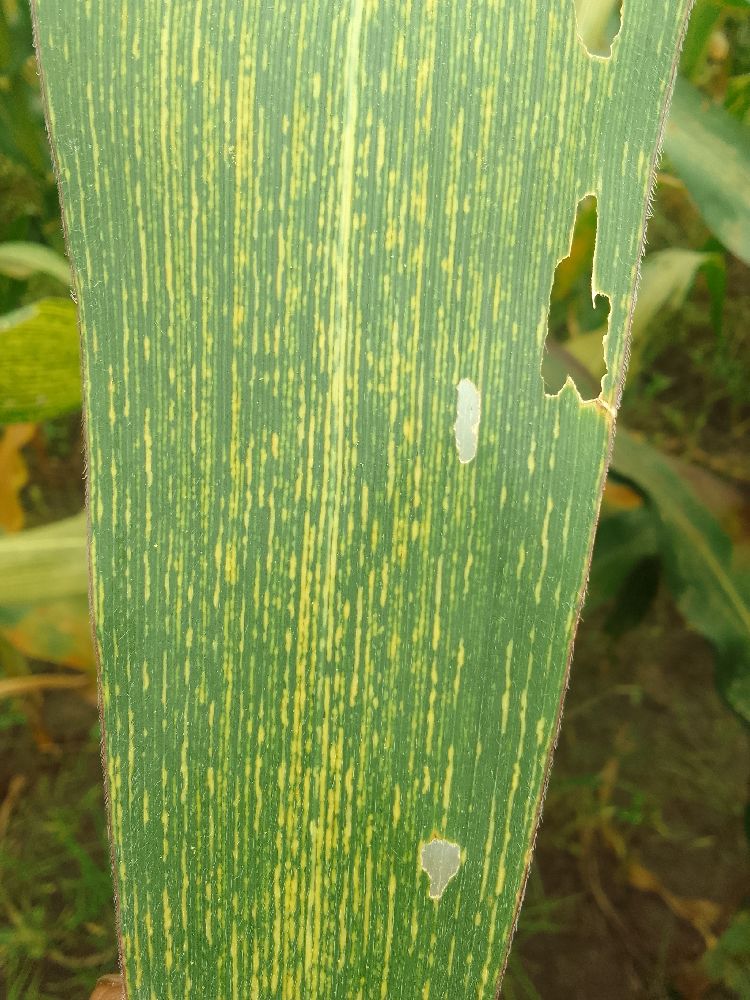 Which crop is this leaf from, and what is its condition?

maize, maize streak virus
